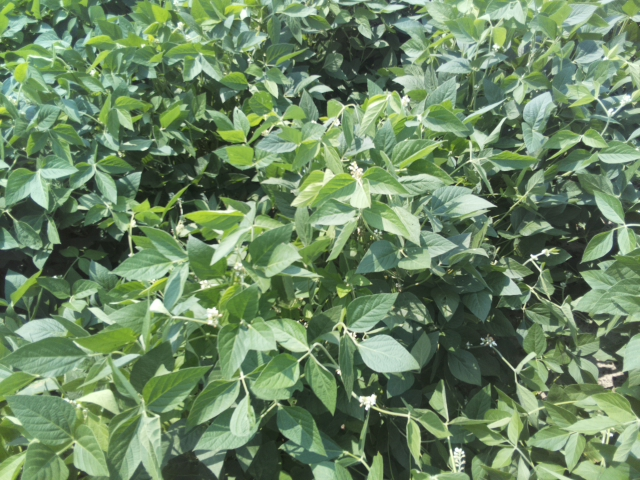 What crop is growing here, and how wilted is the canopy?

soybean, leaves with no wilting
